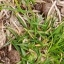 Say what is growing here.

grass
